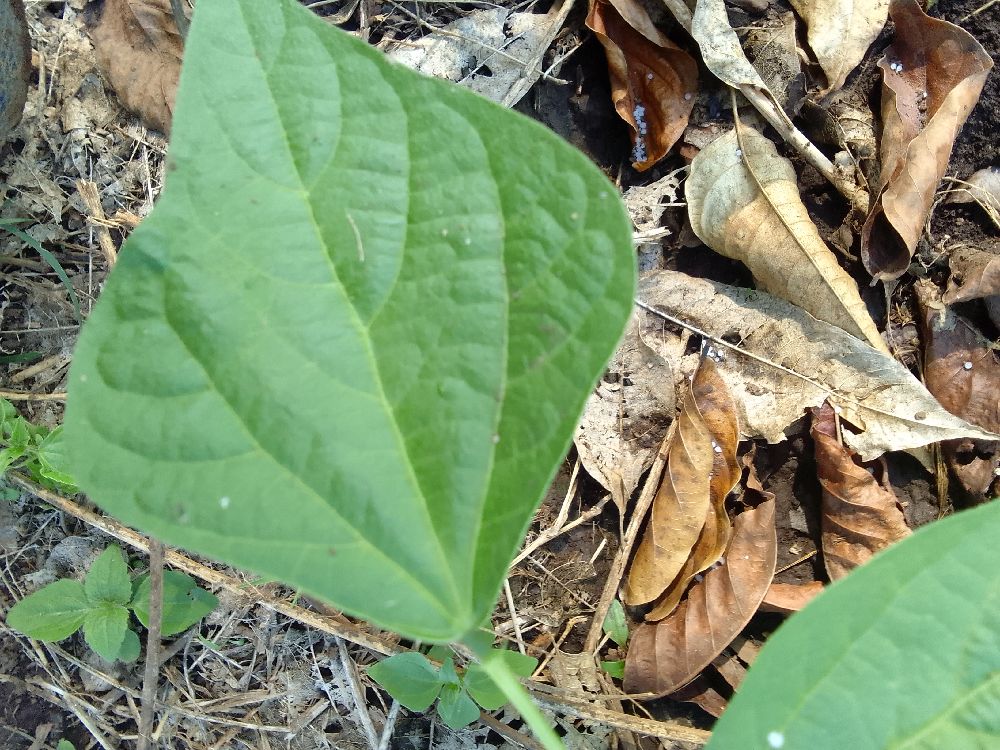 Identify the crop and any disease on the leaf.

common bean, healthy
